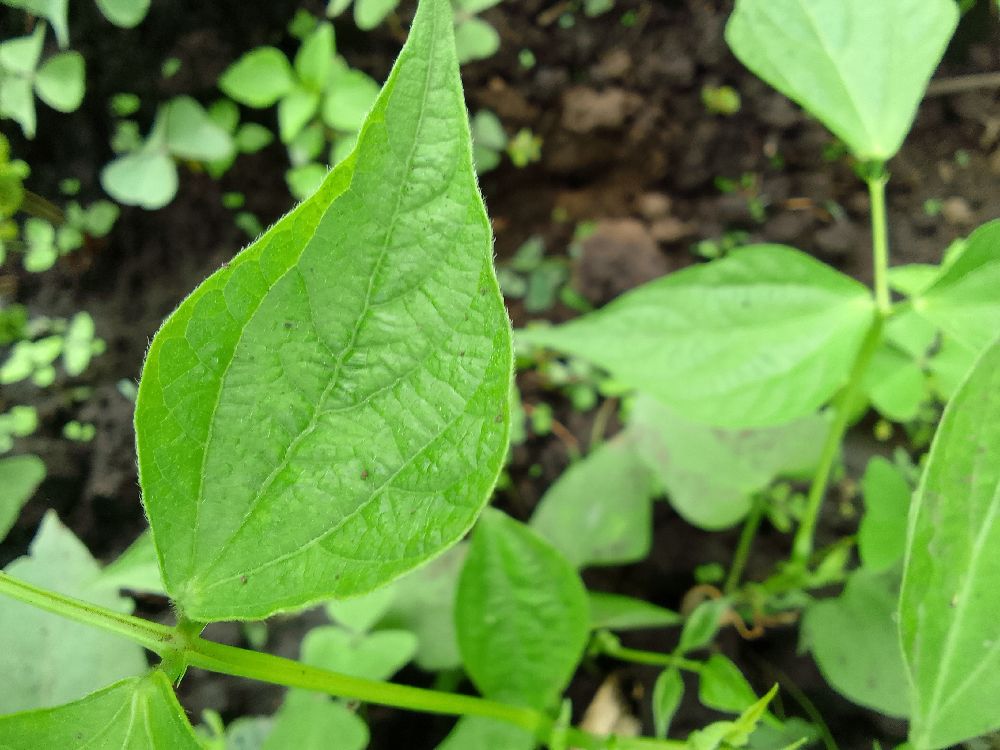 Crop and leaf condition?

common bean, healthy
